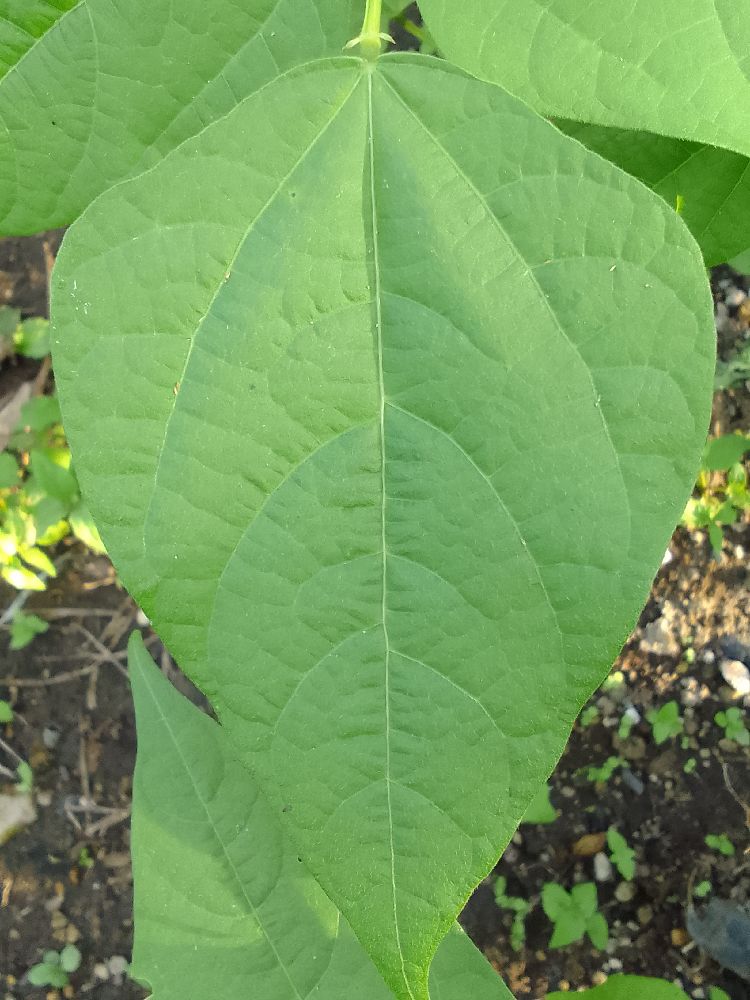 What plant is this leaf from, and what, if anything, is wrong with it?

common bean, healthy
